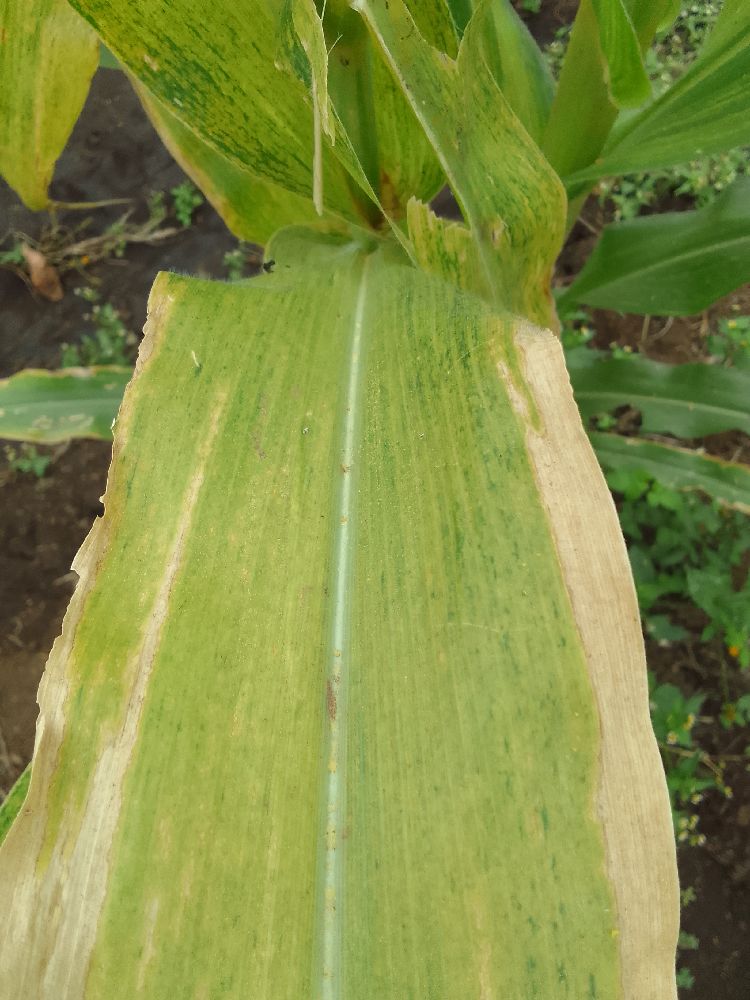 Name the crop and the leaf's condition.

maize, maize lethal necrosis
